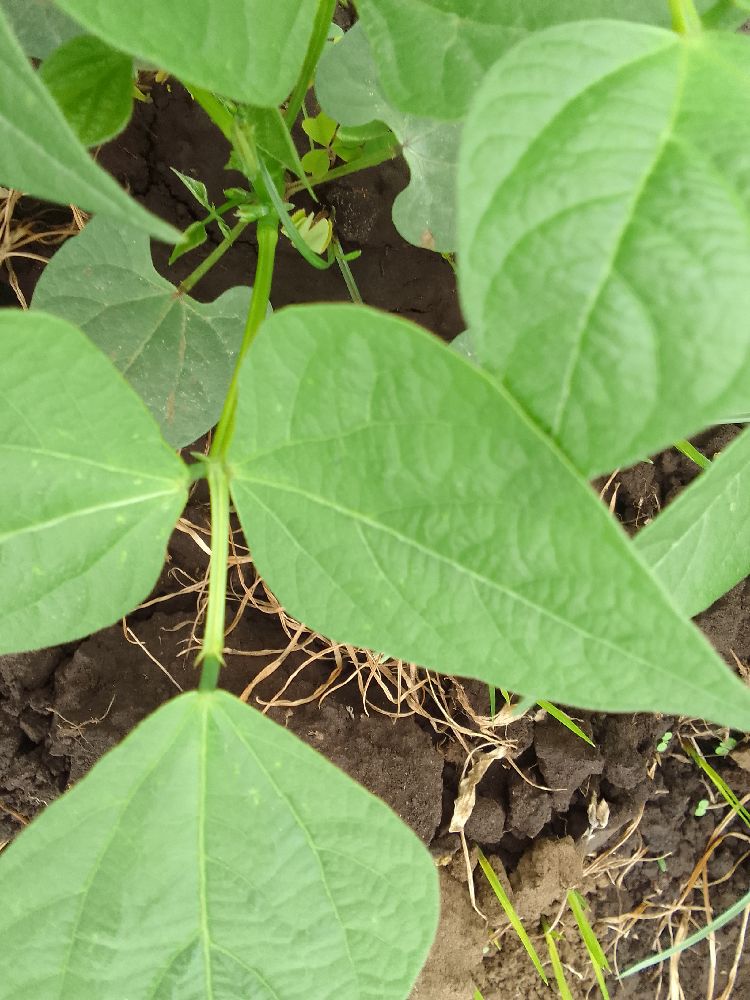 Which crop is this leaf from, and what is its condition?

common bean, healthy
